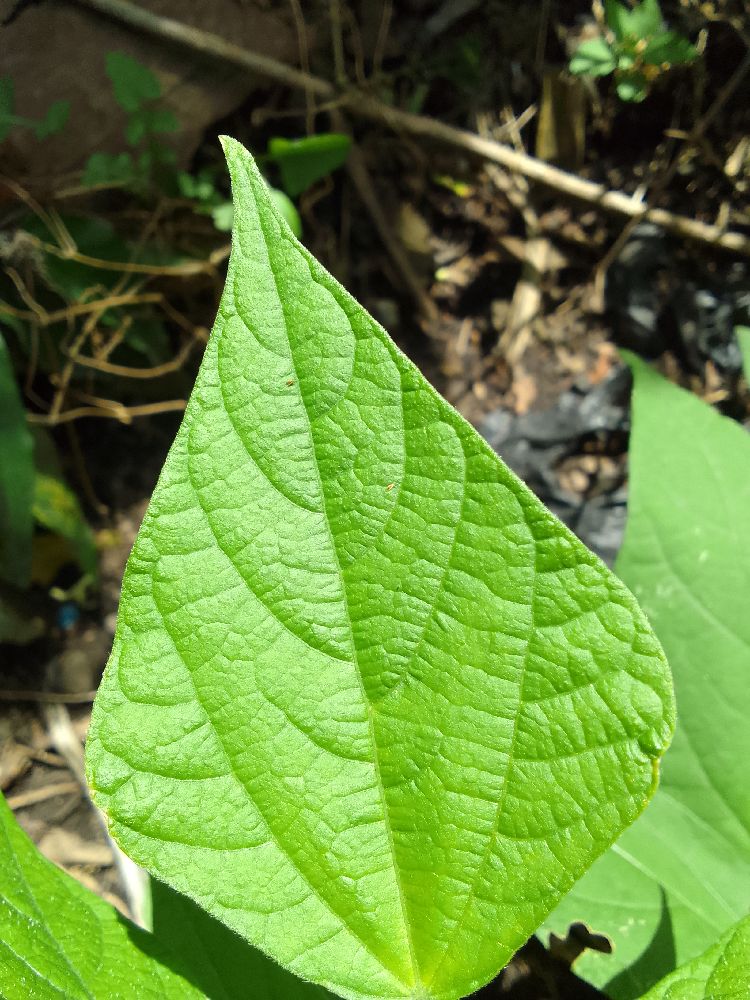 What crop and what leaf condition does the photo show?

common bean, healthy
